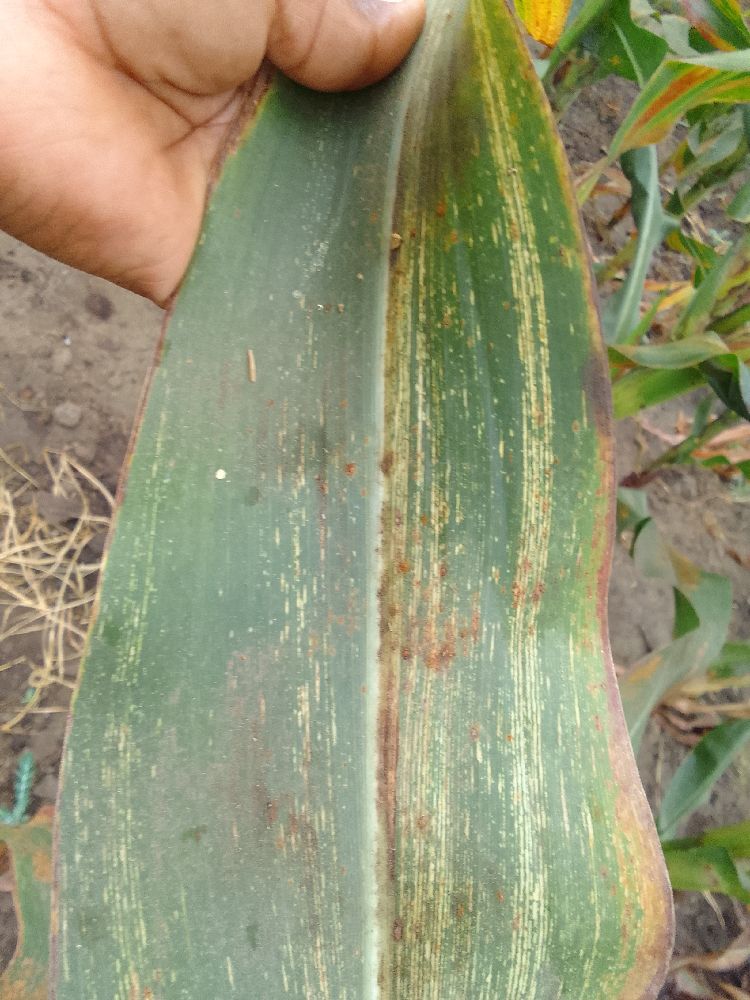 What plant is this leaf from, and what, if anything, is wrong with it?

maize, maize streak virus
